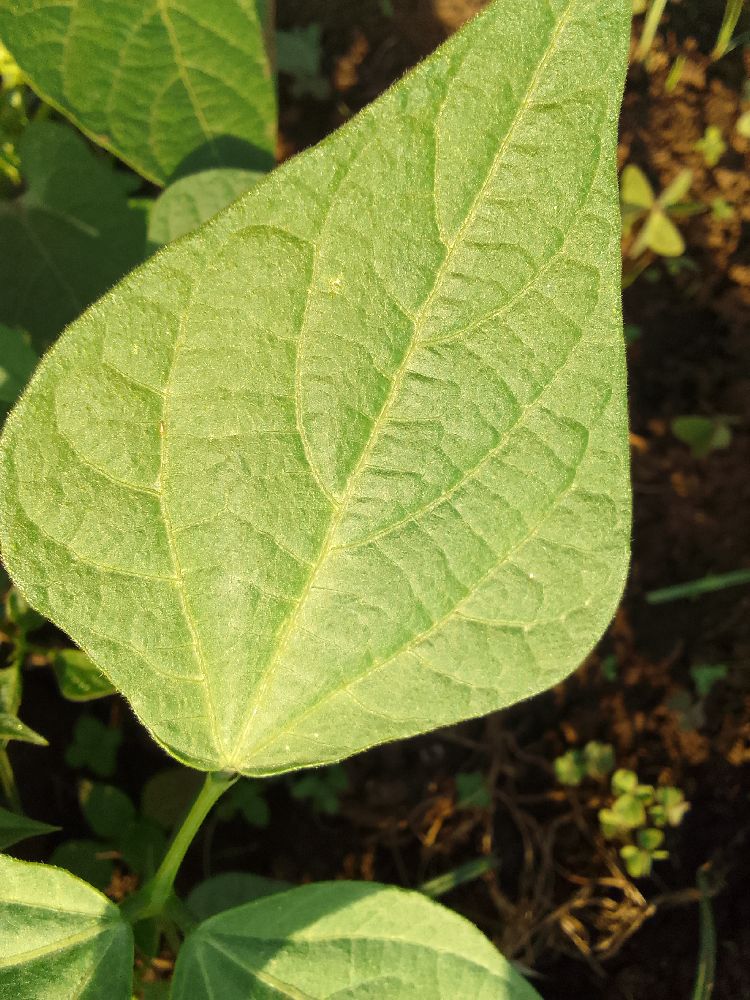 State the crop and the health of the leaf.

common bean, healthy
